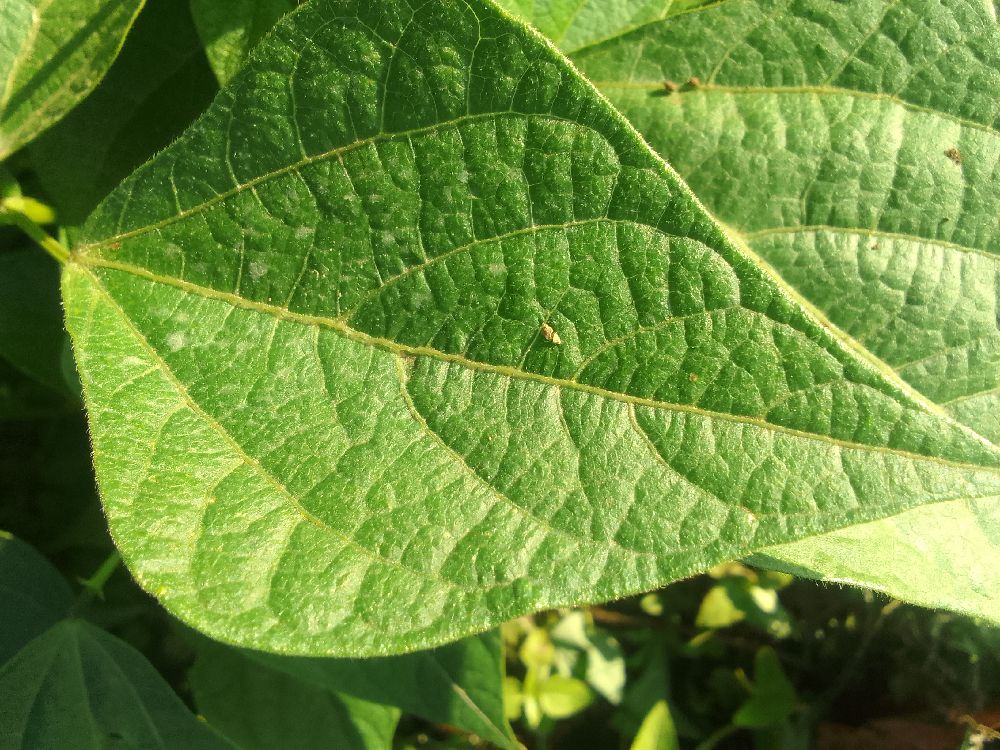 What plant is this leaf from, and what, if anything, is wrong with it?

common bean, healthy
